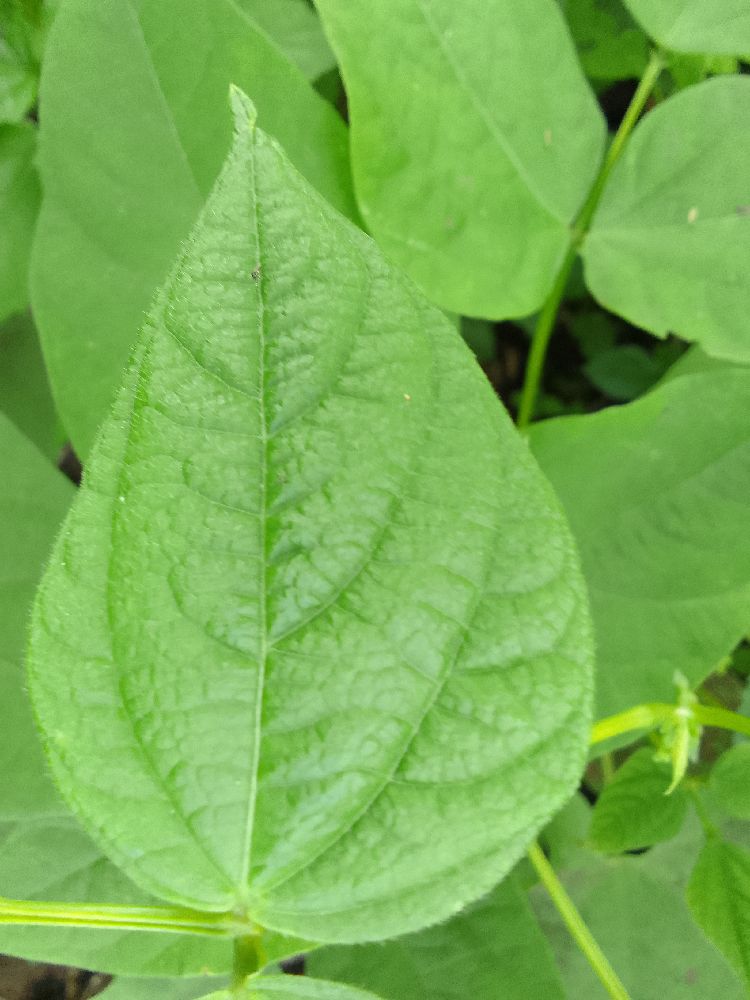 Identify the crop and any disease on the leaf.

common bean, healthy
